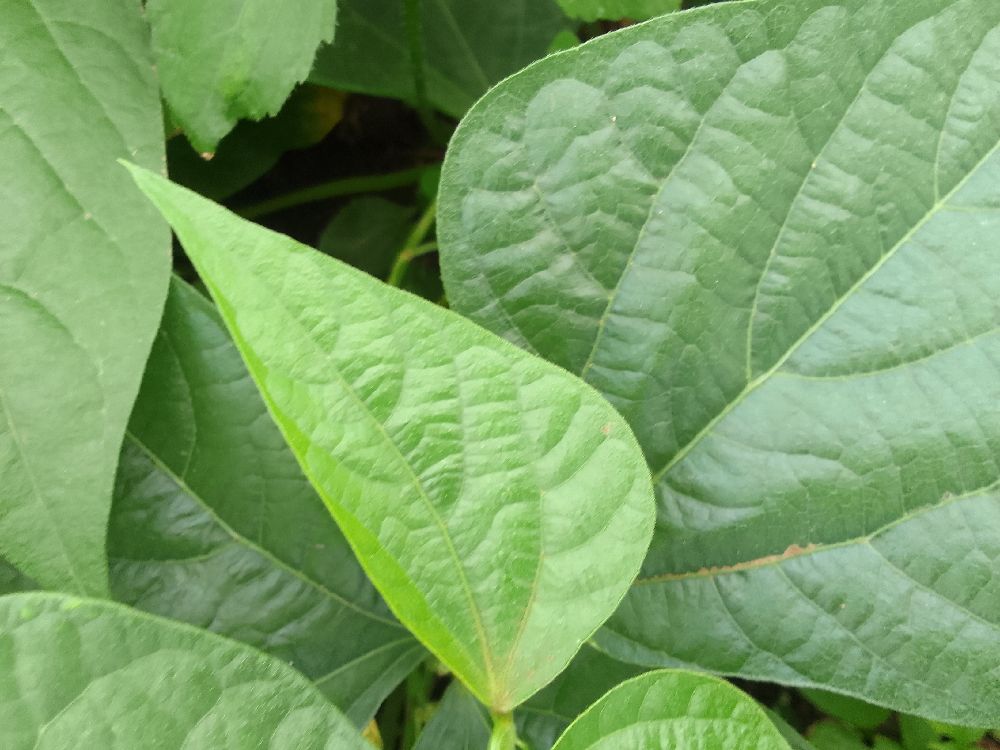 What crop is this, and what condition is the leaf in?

common bean, healthy
